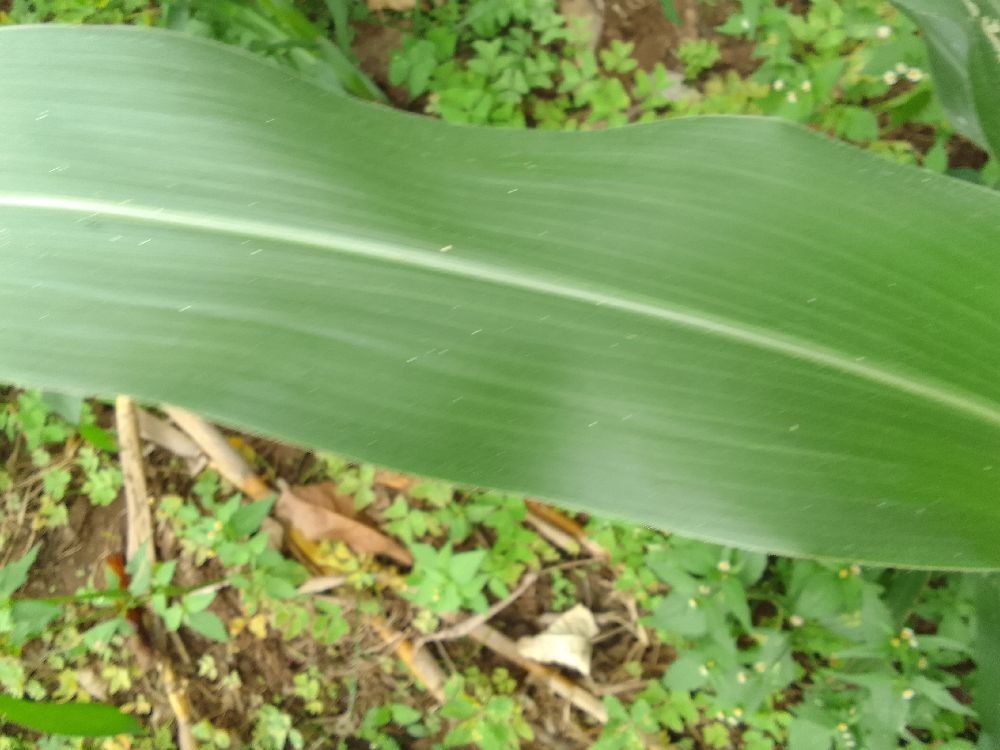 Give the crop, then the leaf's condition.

maize, healthy
